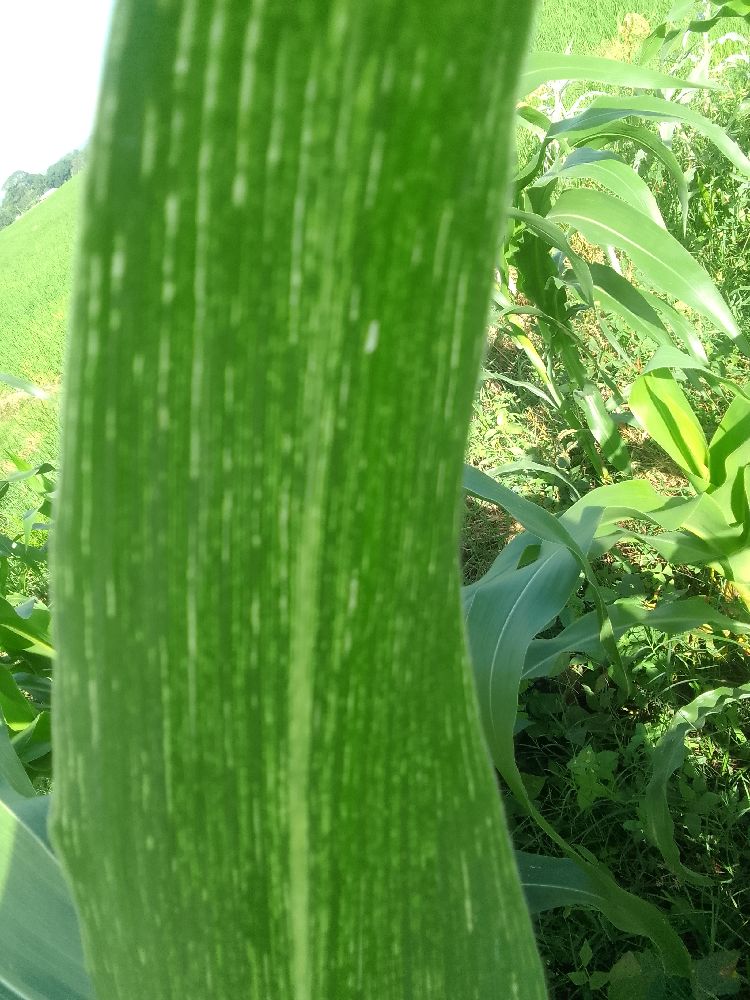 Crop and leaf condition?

maize, maize streak virus
